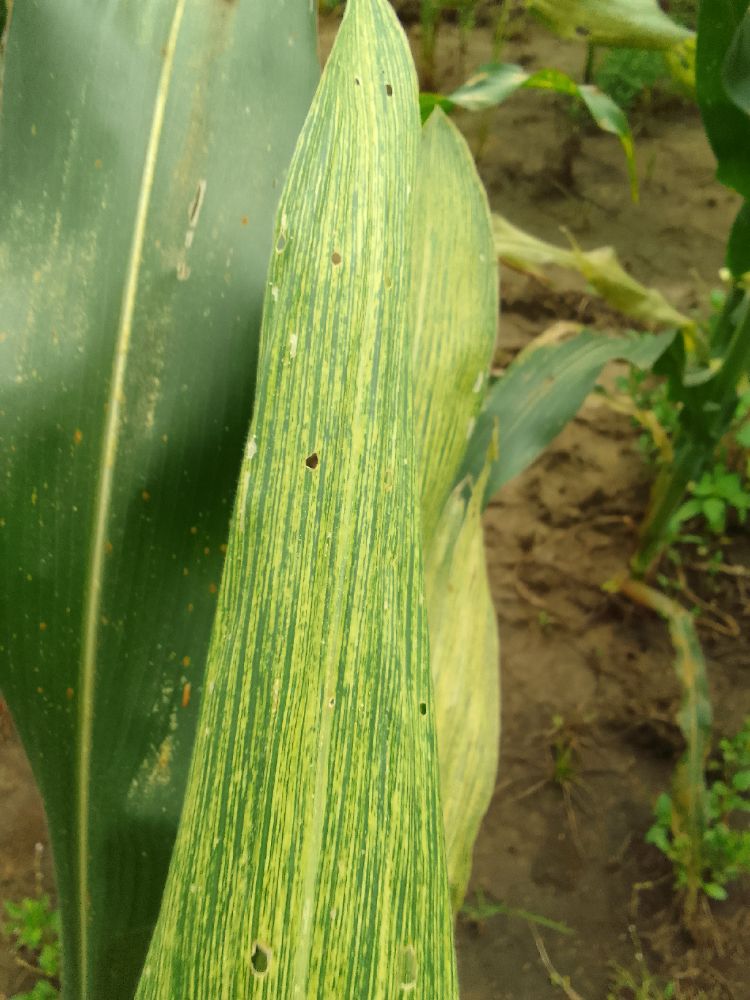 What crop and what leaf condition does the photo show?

maize, maize streak virus
